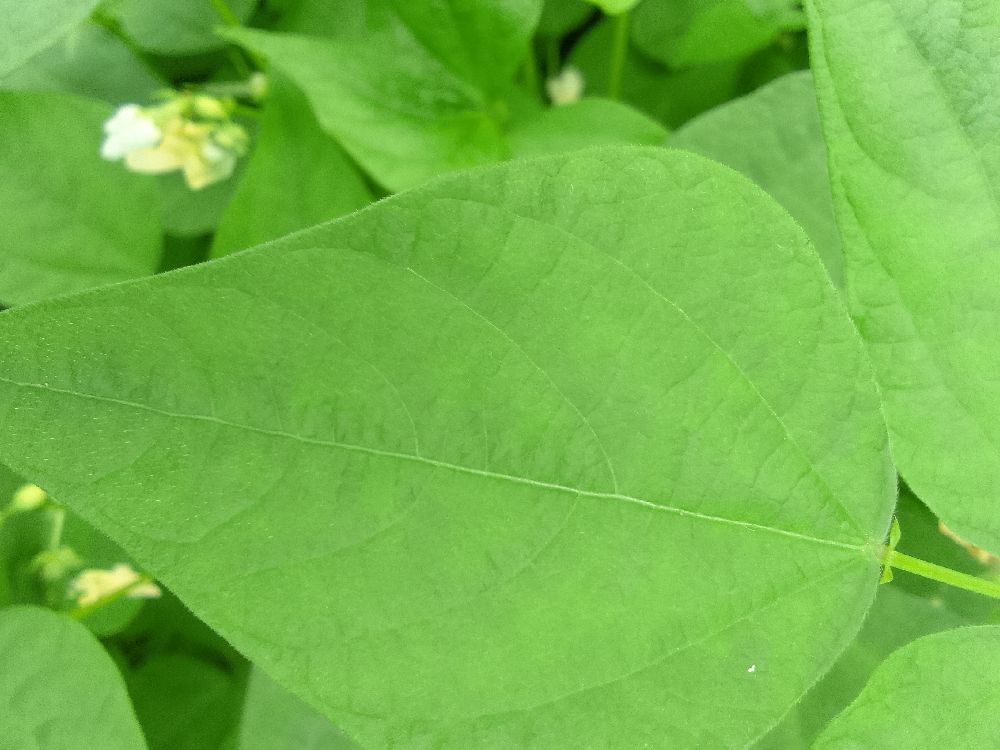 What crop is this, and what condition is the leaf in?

common bean, healthy
